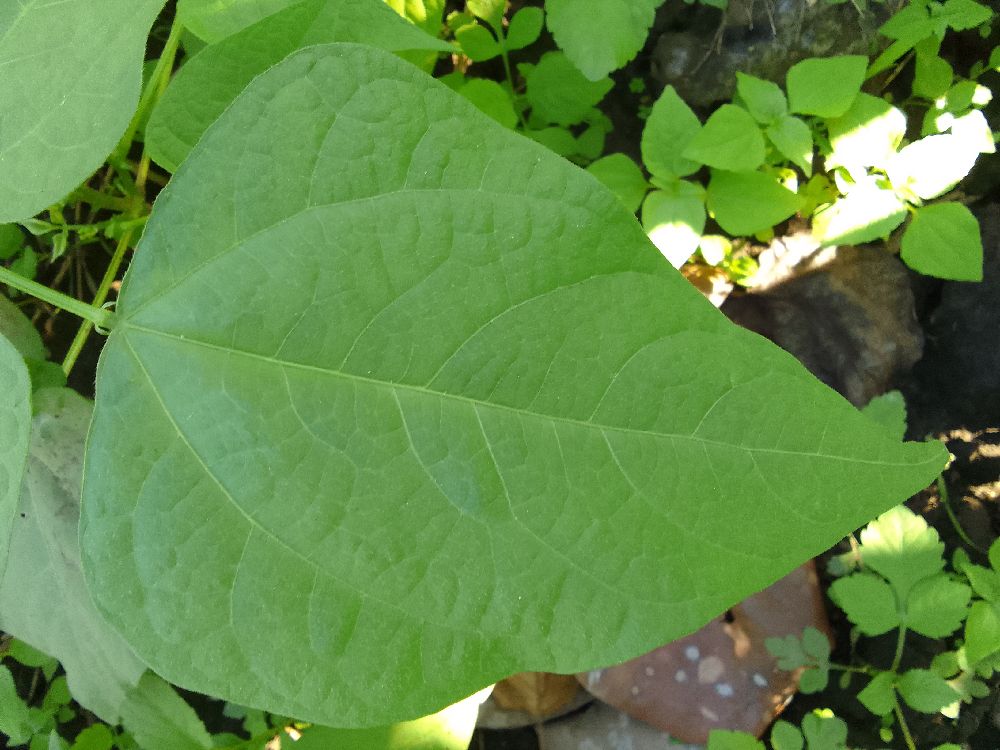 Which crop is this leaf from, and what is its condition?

common bean, healthy
